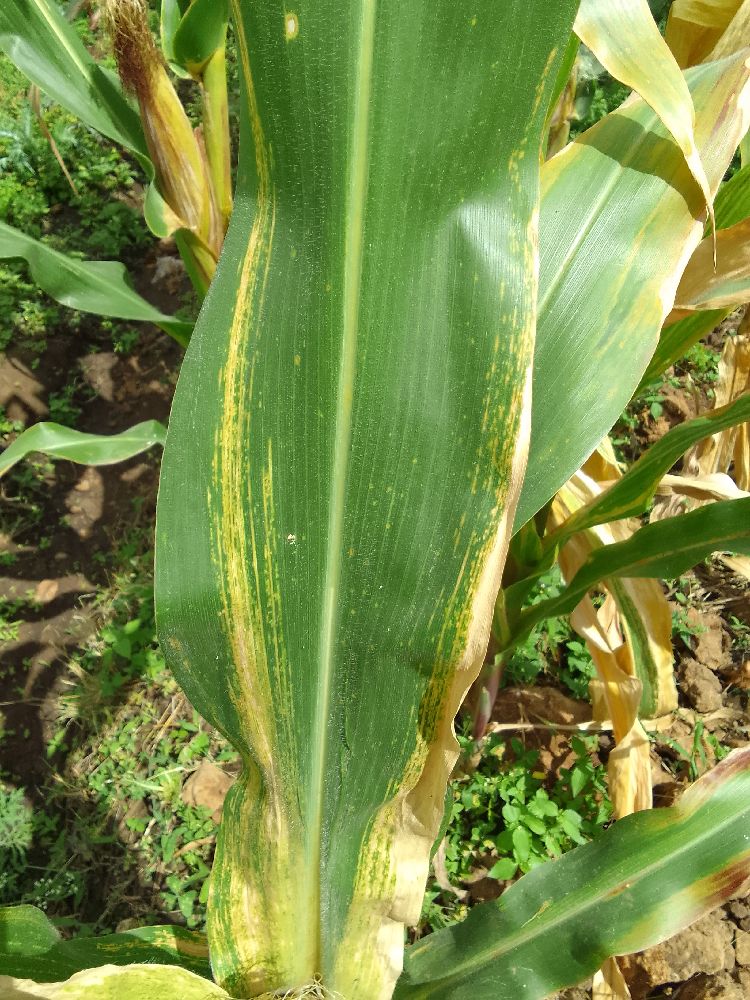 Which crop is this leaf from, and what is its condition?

common bean, healthy
